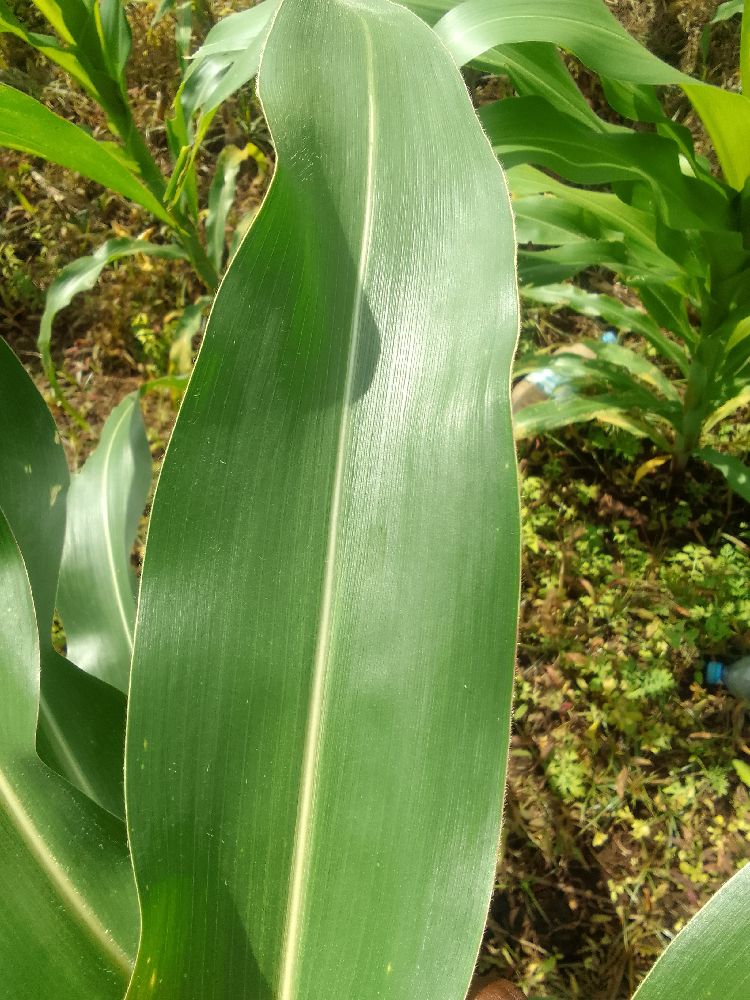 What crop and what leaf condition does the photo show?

maize, healthy
